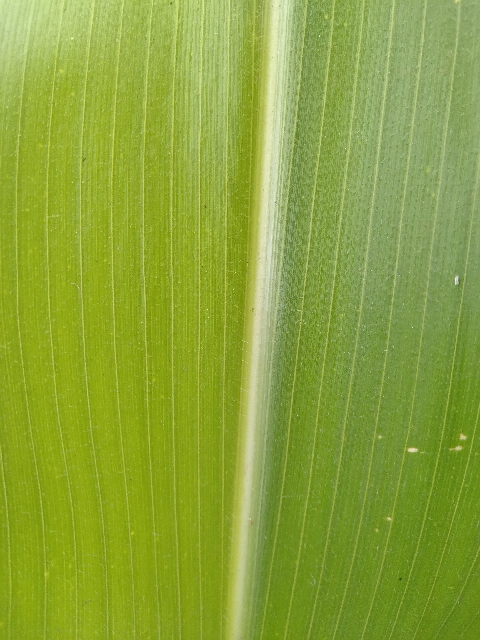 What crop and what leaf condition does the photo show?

maize, healthy
